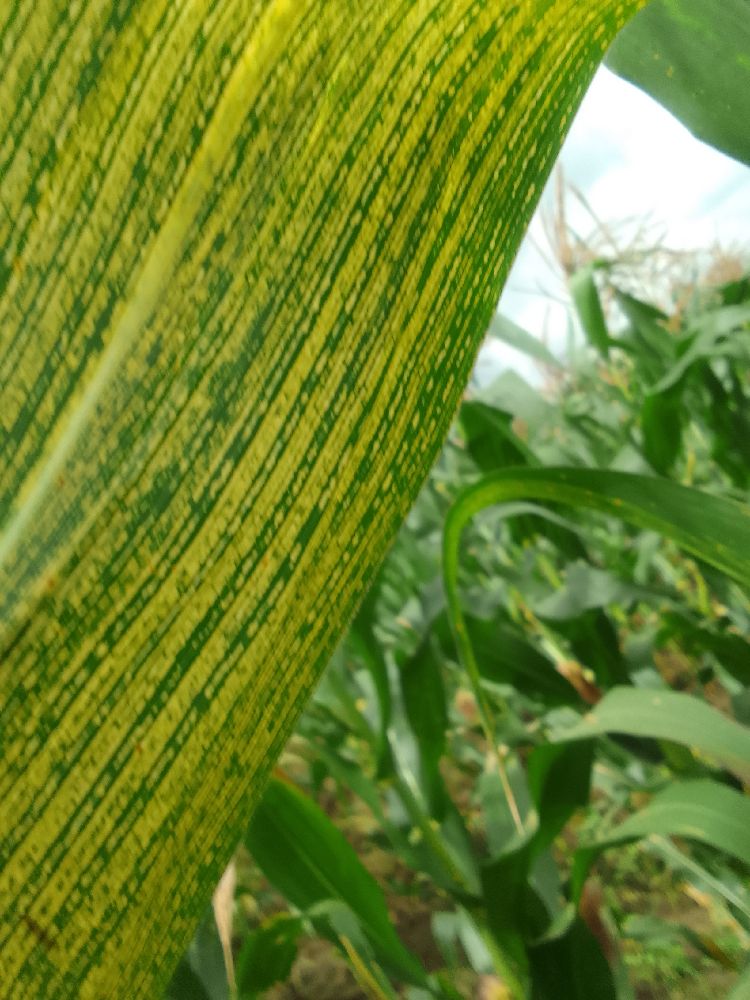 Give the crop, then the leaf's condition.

maize, maize streak virus
